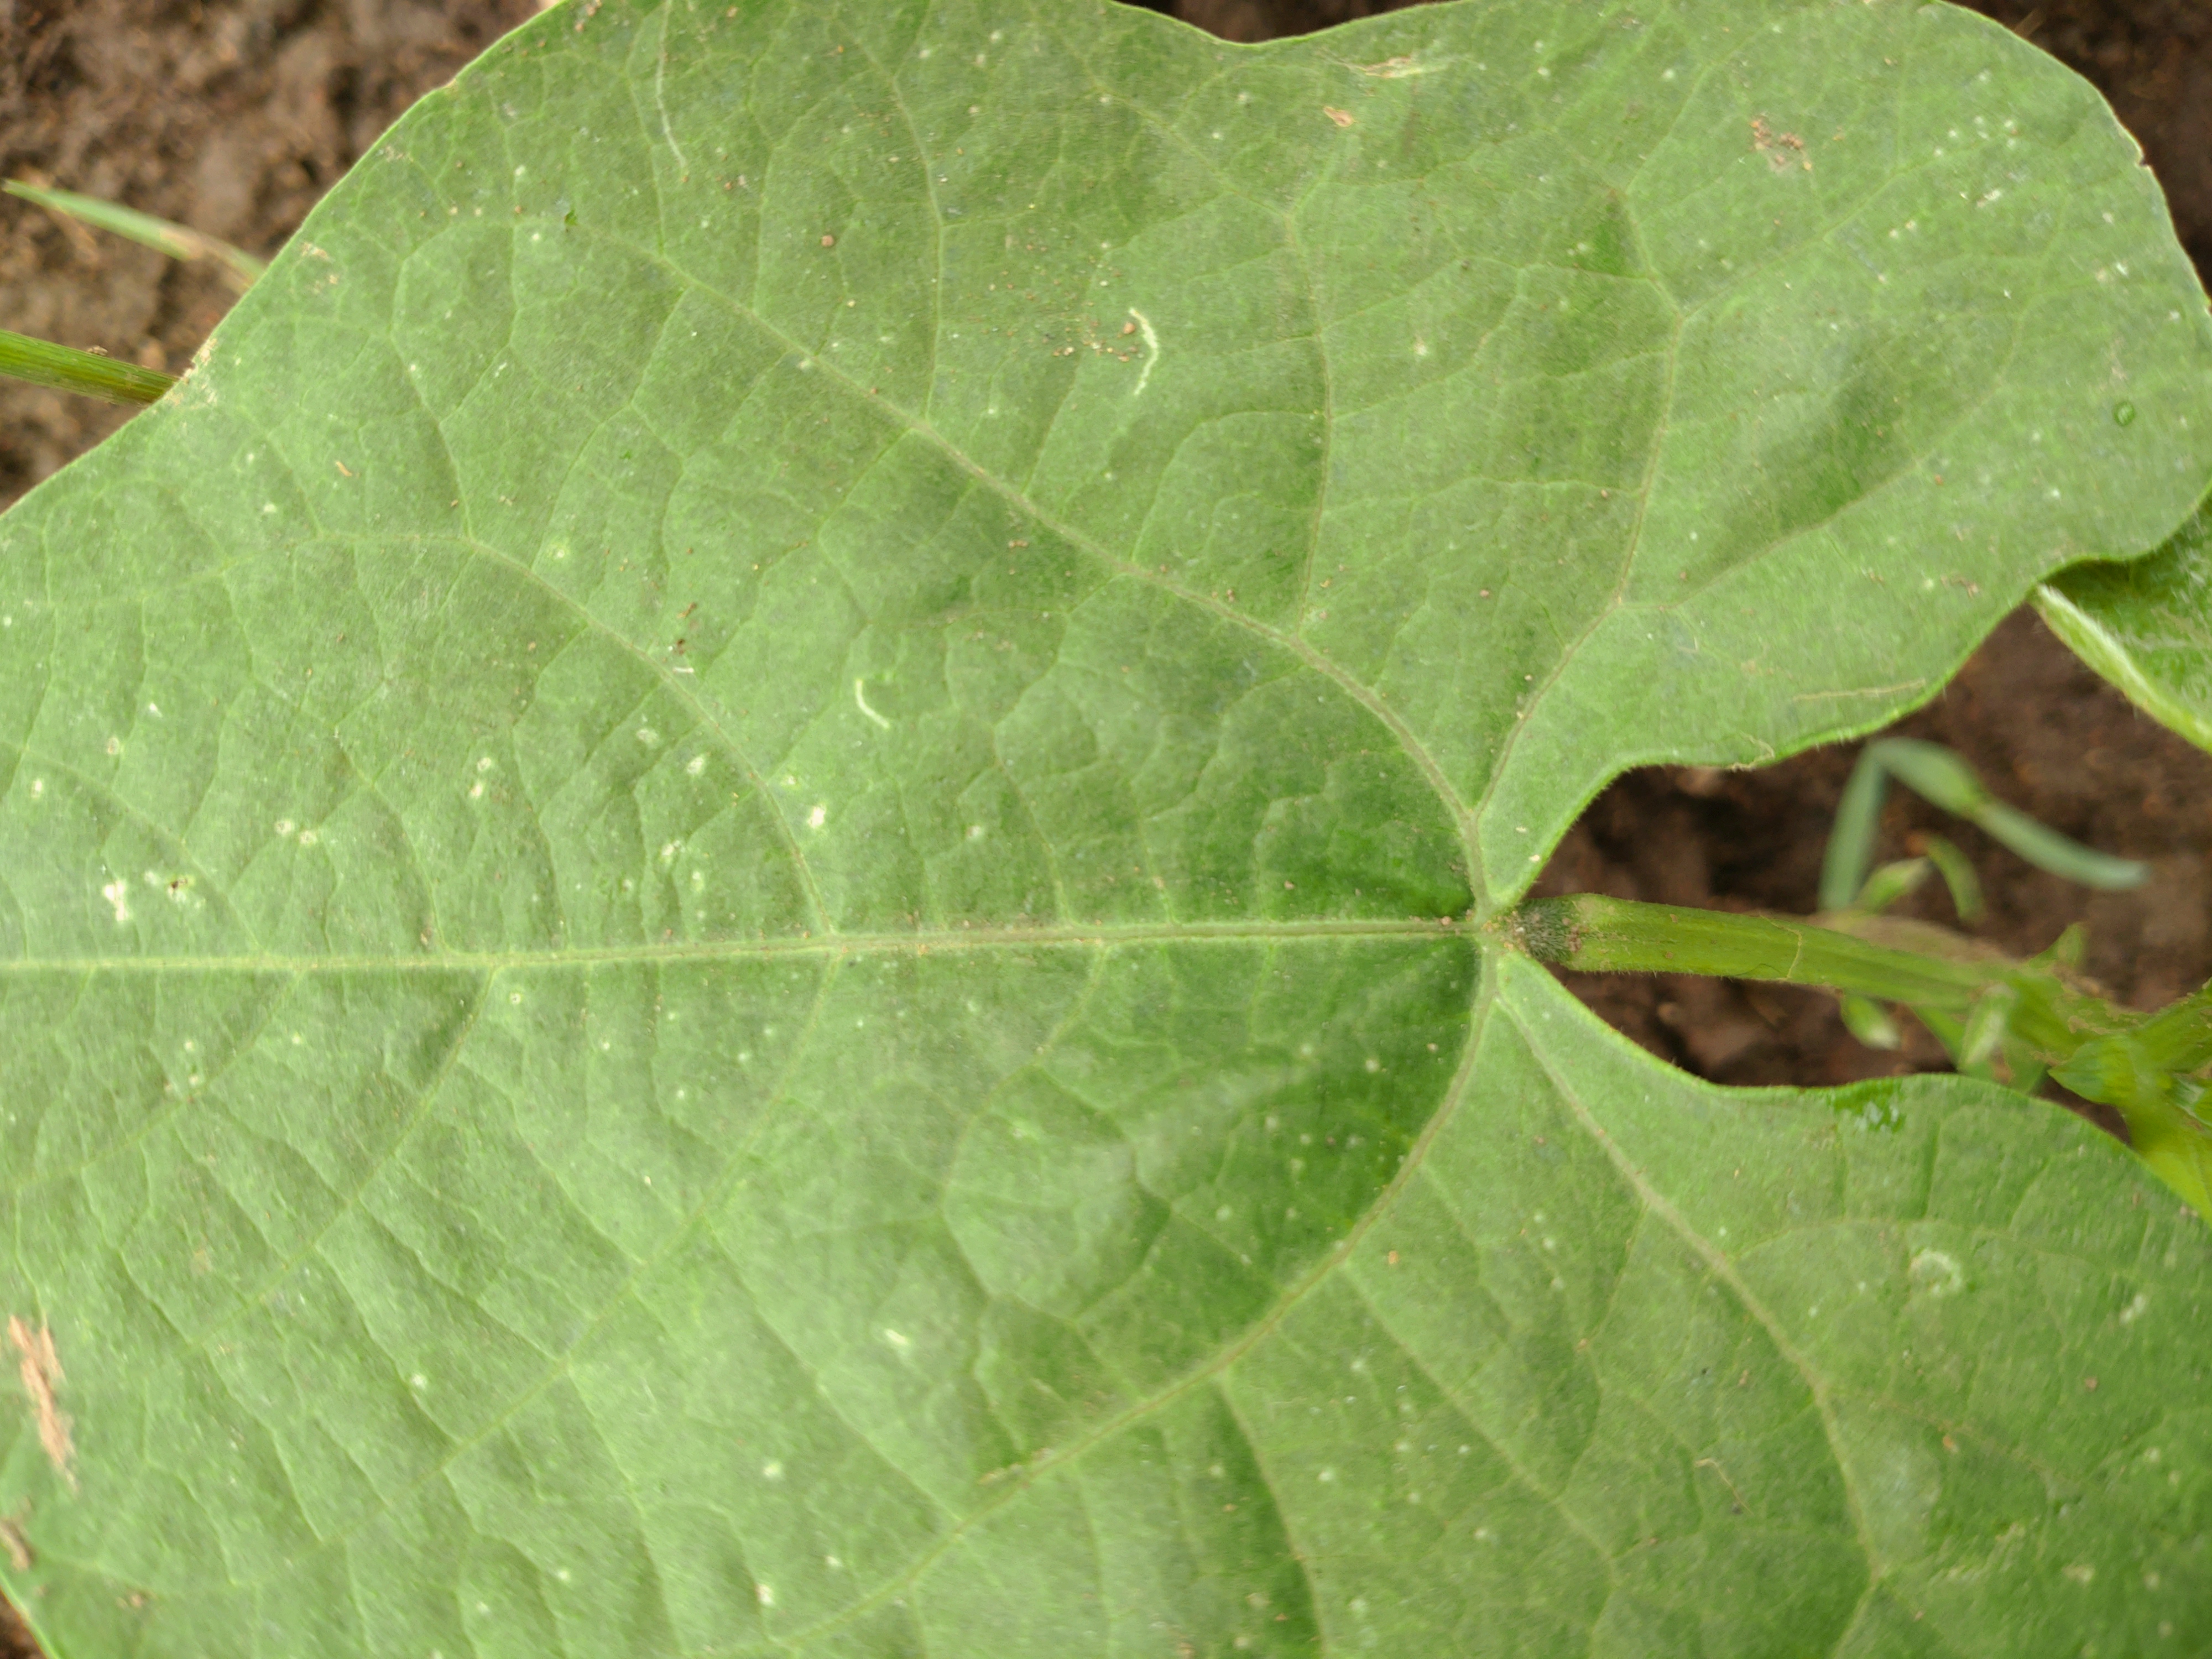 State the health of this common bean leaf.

healthy
